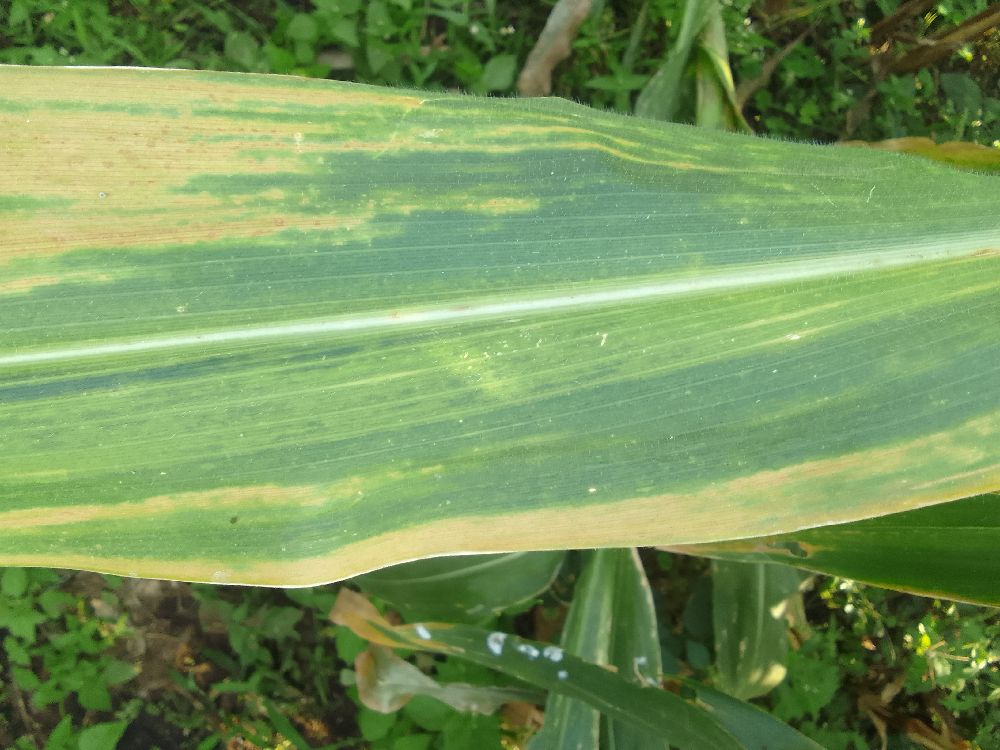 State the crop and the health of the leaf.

maize, maize lethal necrosis
